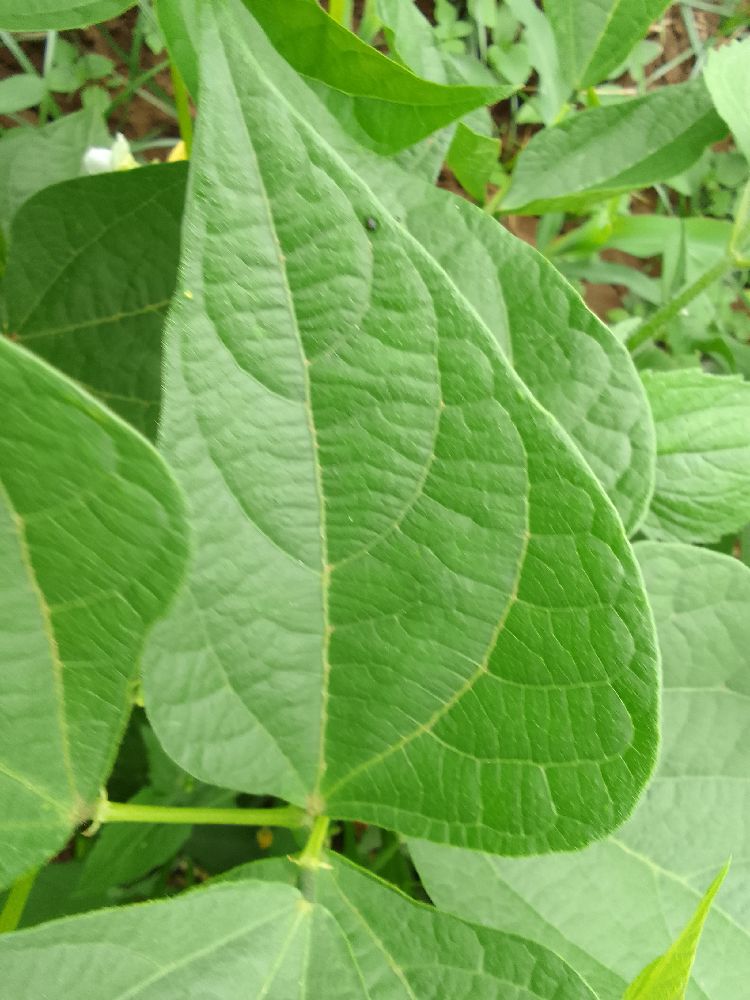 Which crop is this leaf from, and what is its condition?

common bean, healthy
